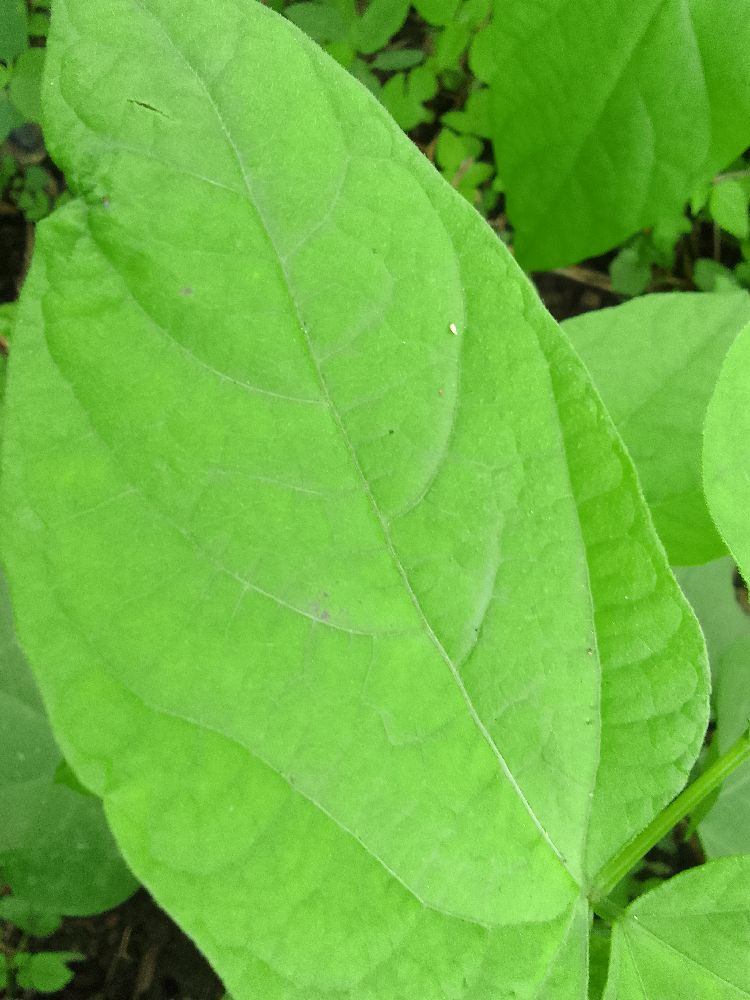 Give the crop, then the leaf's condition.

common bean, healthy
